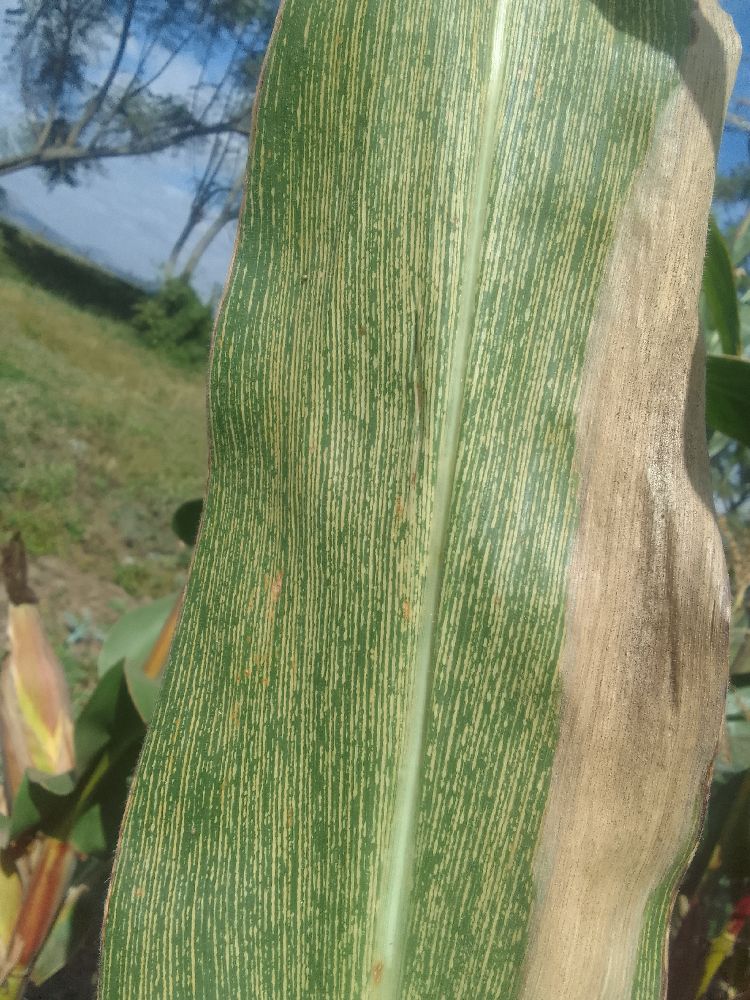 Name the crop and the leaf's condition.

maize, maize streak virus
